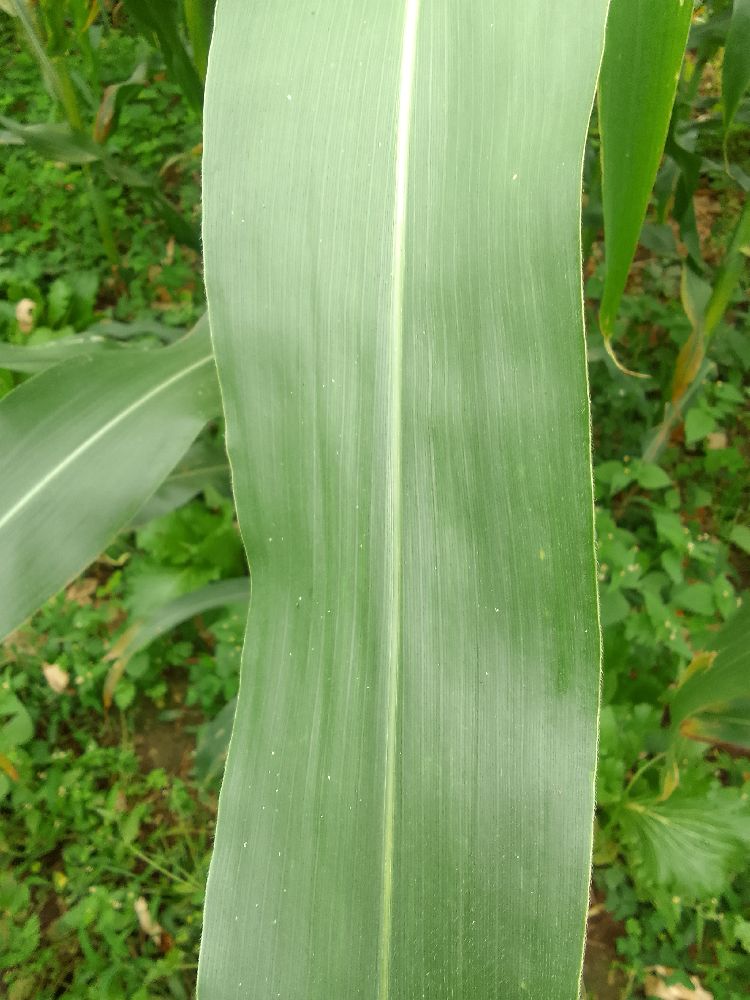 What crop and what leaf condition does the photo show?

maize, healthy
